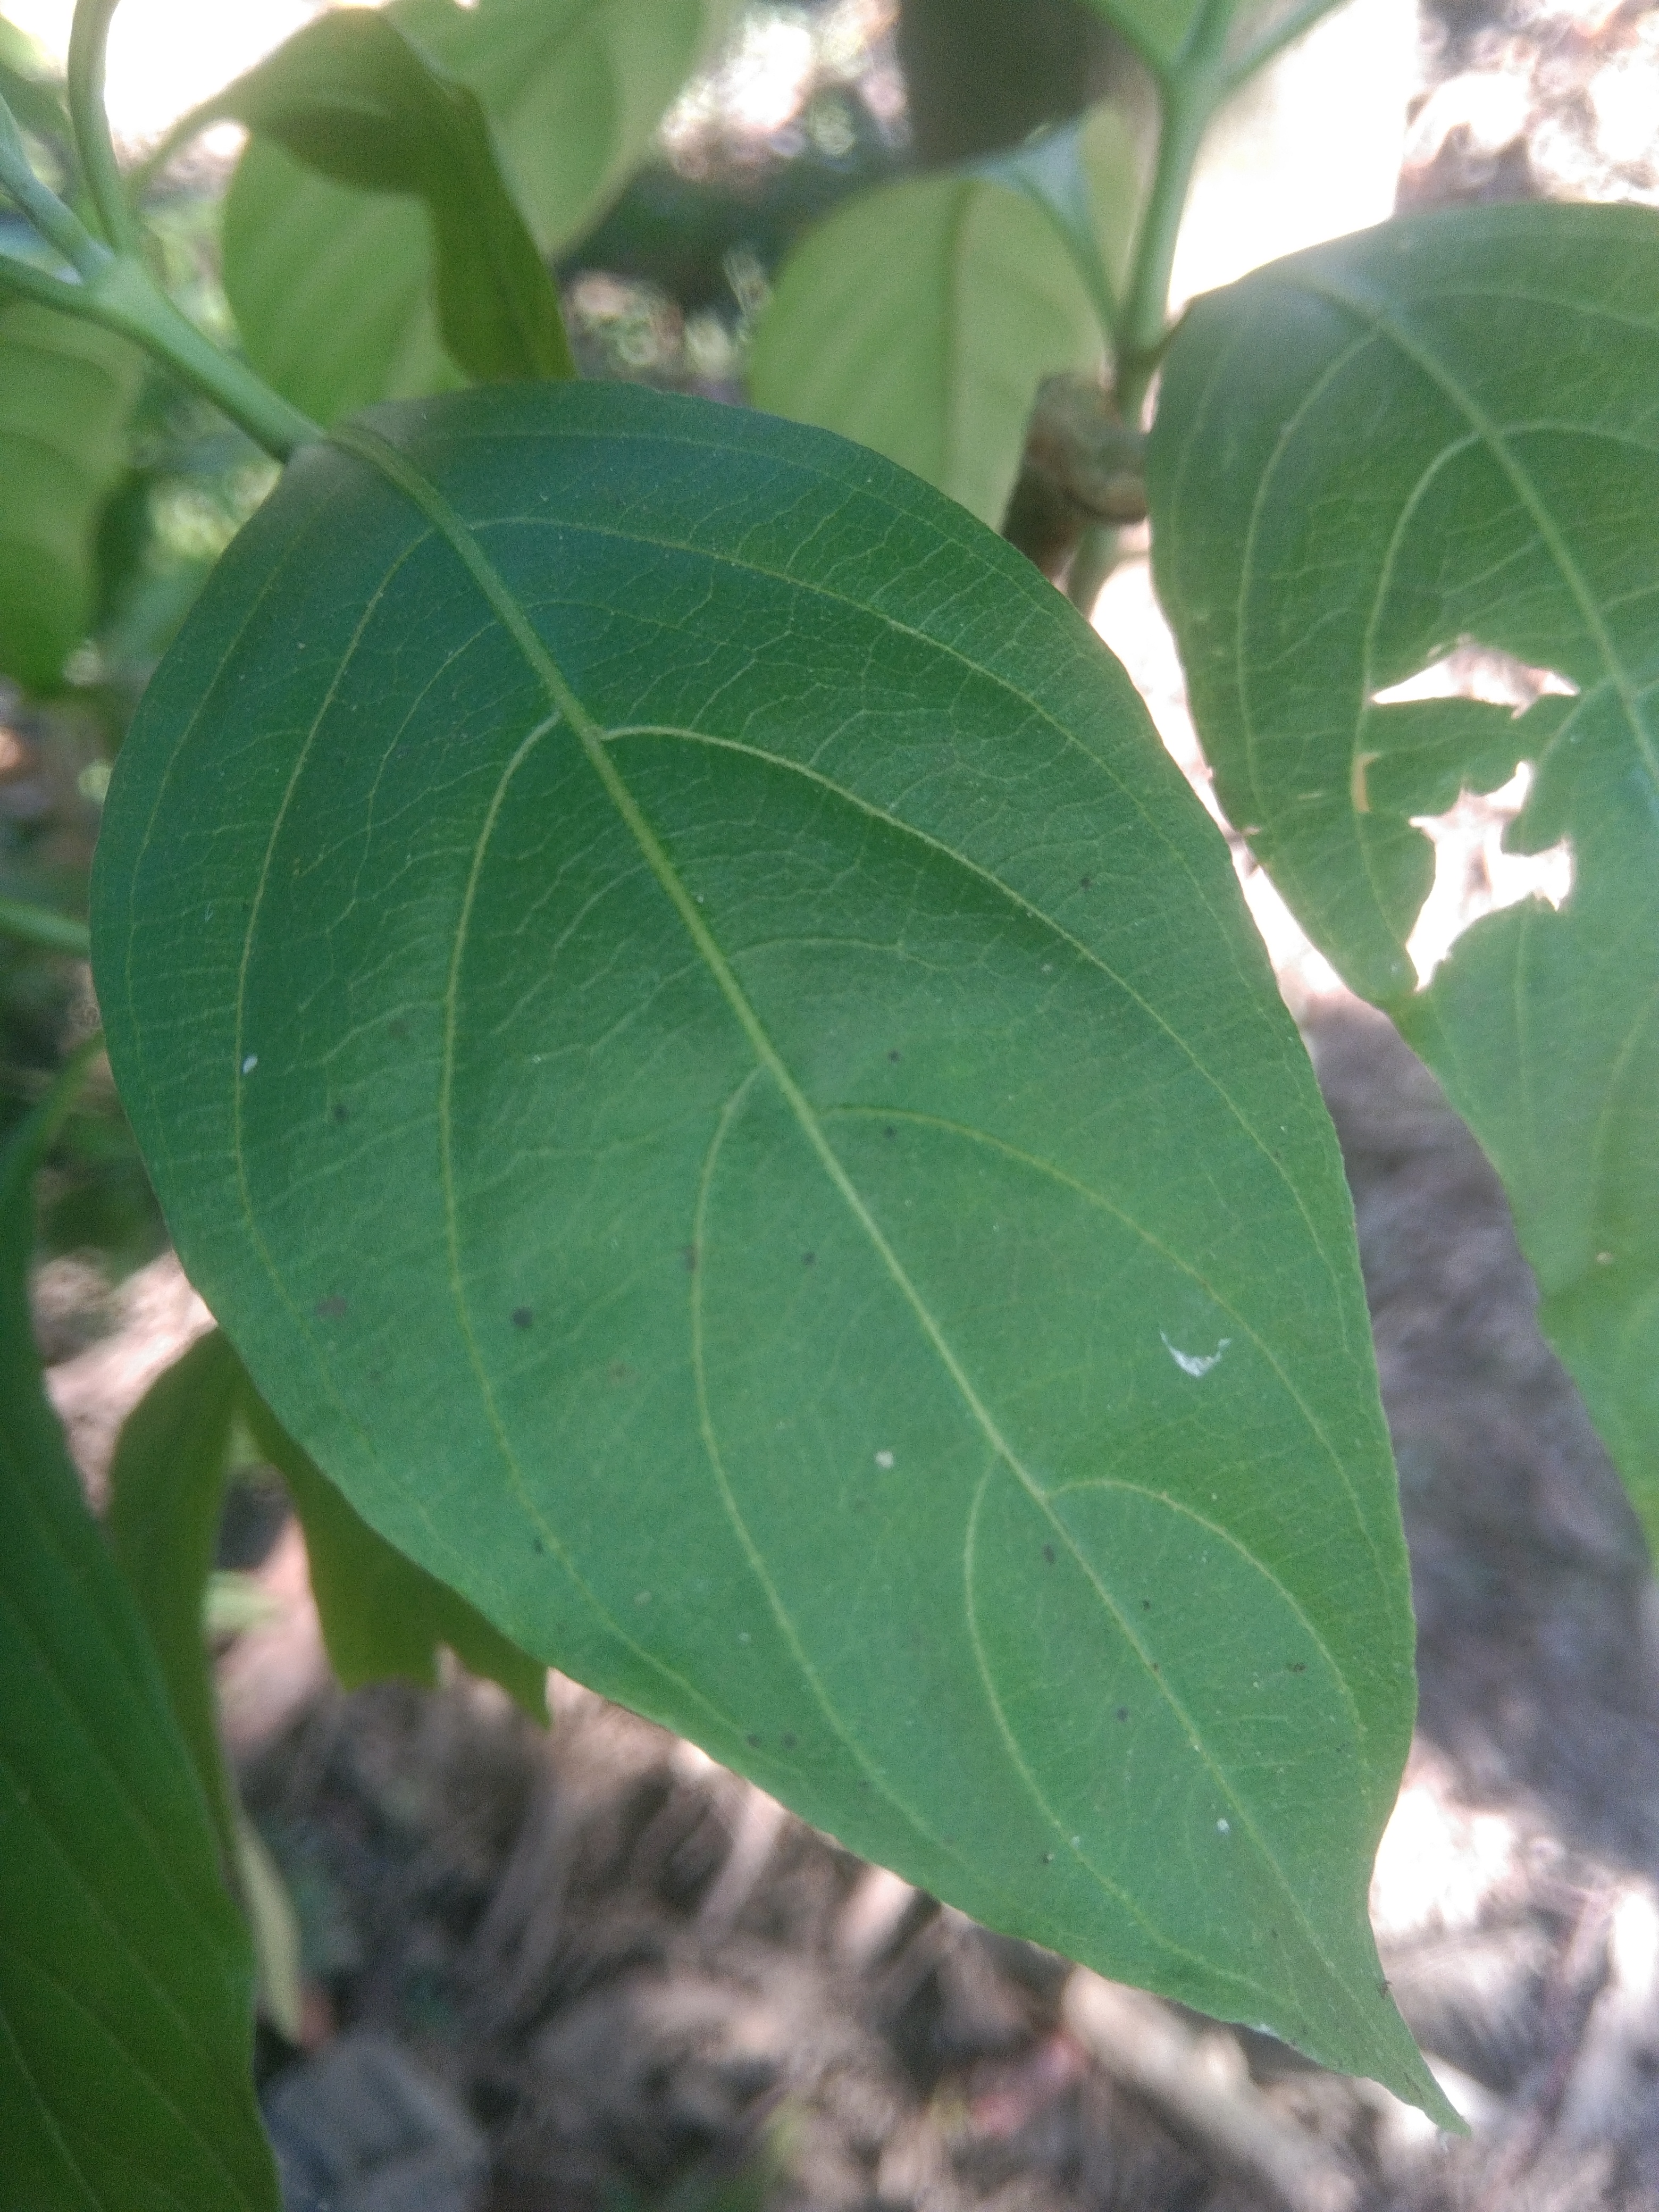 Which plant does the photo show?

vasaka
